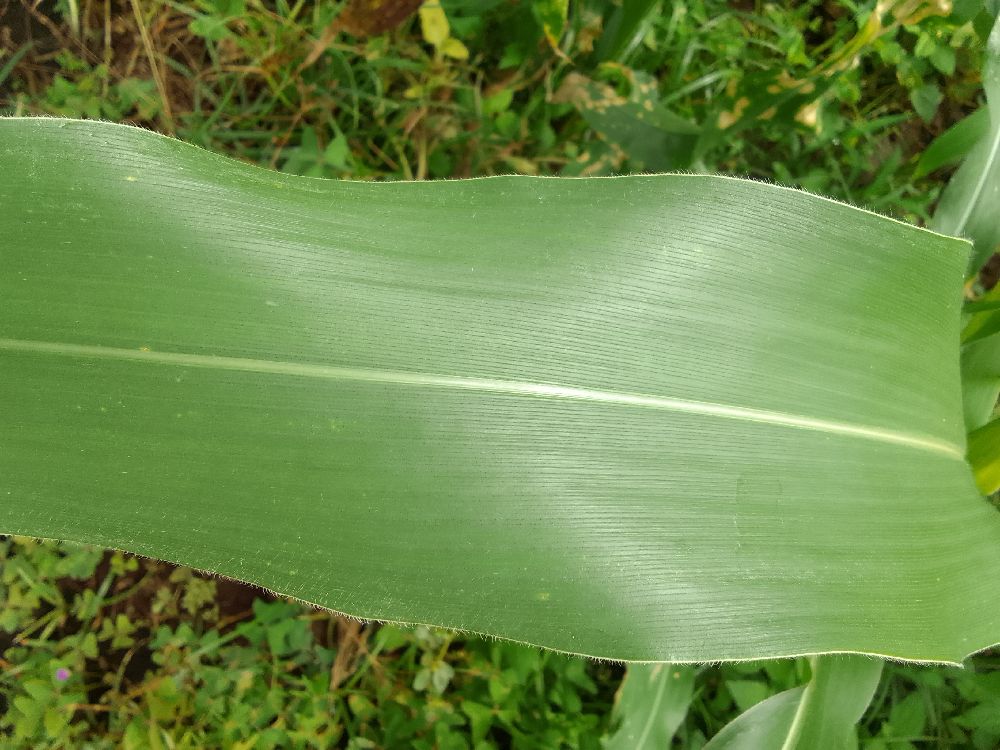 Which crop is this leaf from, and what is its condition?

maize, healthy
